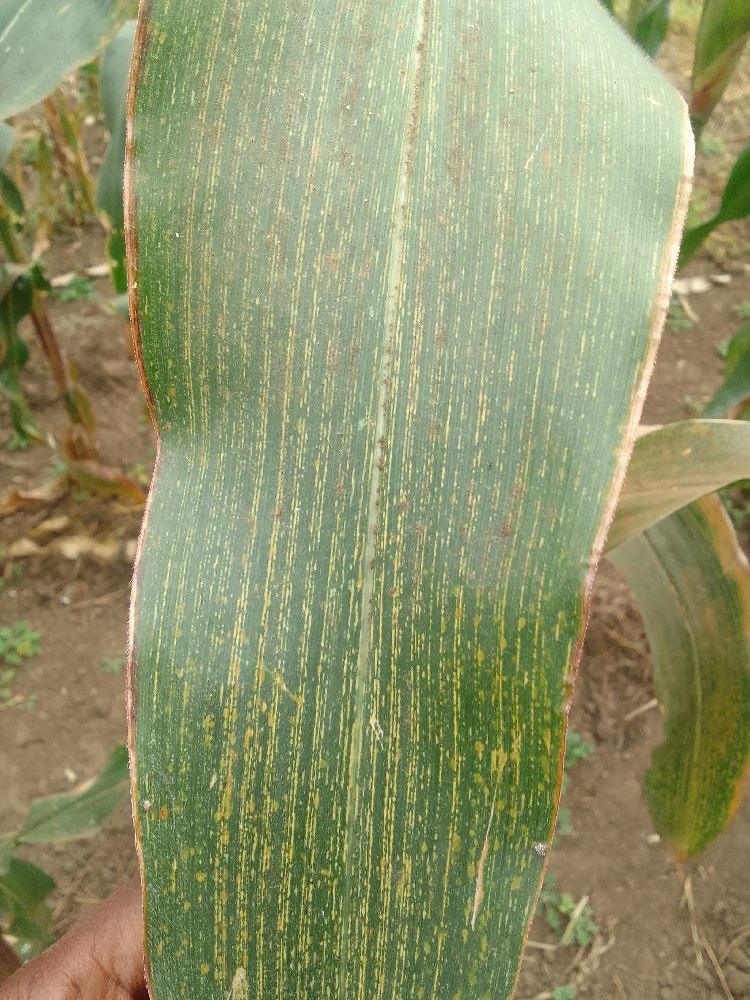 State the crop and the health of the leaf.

maize, maize streak virus
